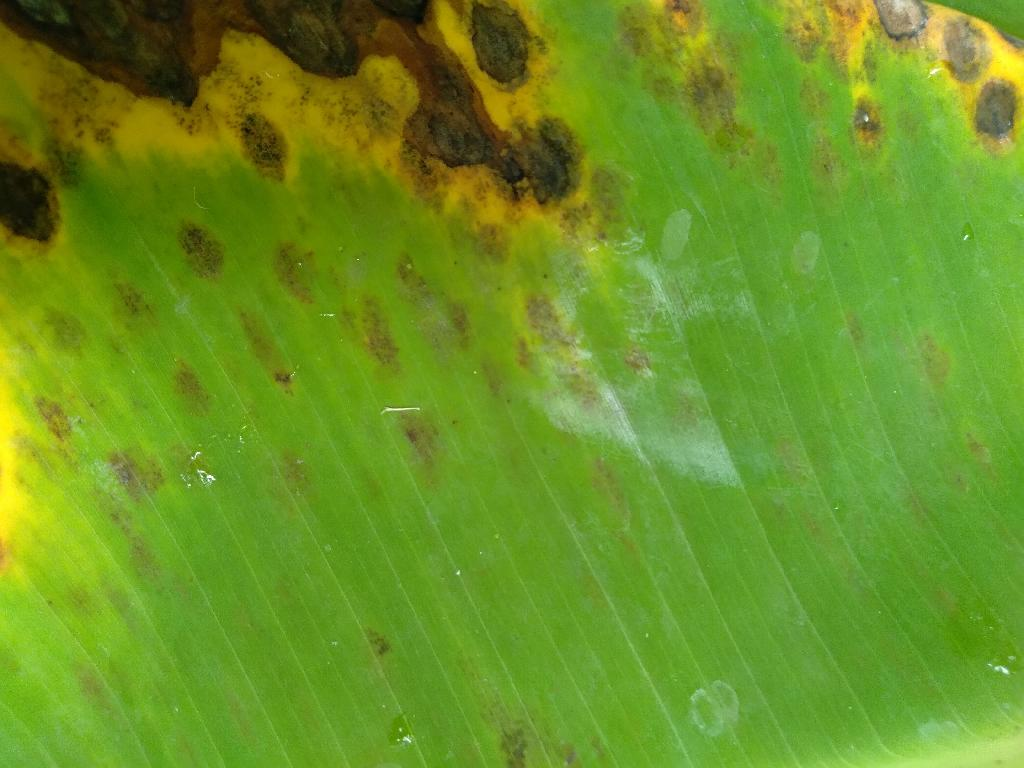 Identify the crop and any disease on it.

banana, black sigatoka
